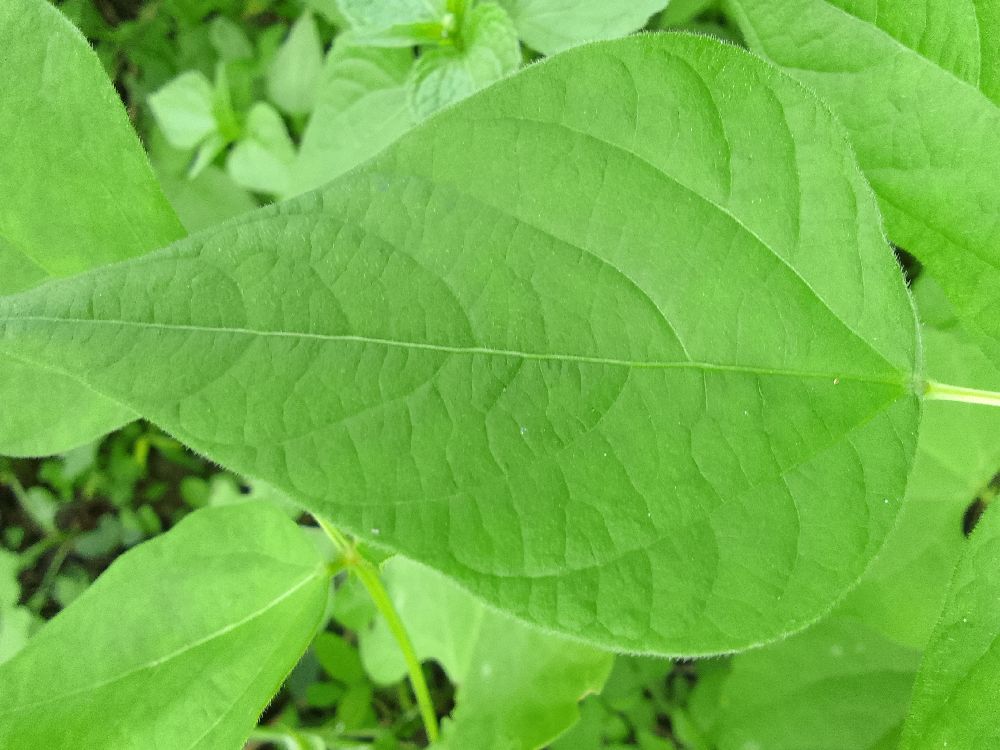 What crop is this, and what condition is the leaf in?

common bean, healthy
